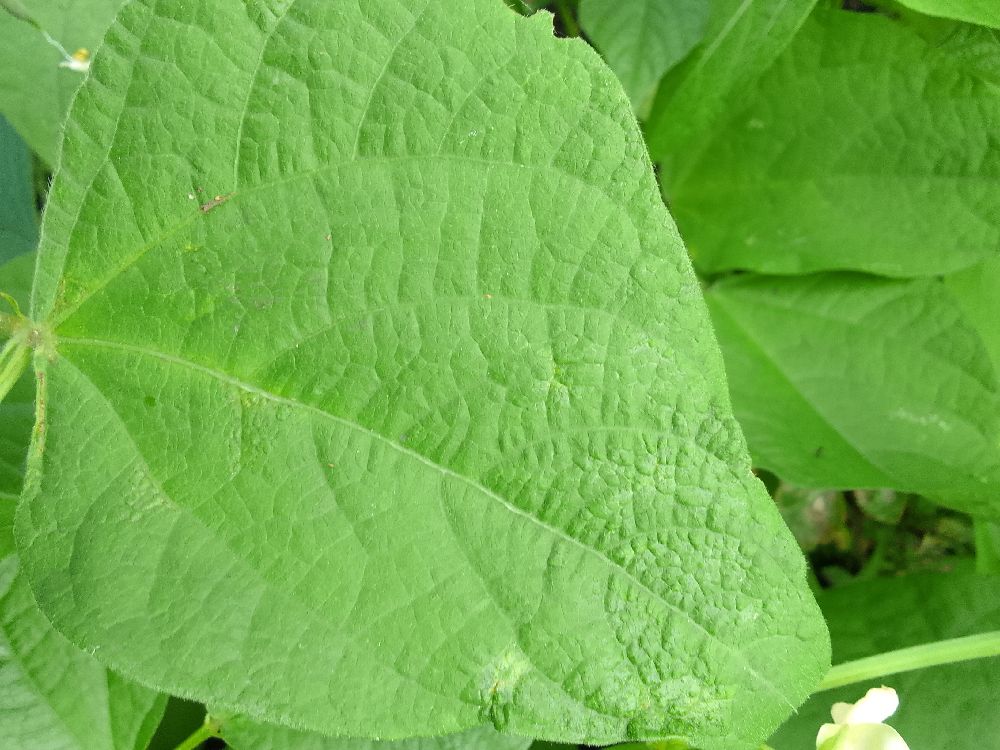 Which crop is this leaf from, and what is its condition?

common bean, healthy
